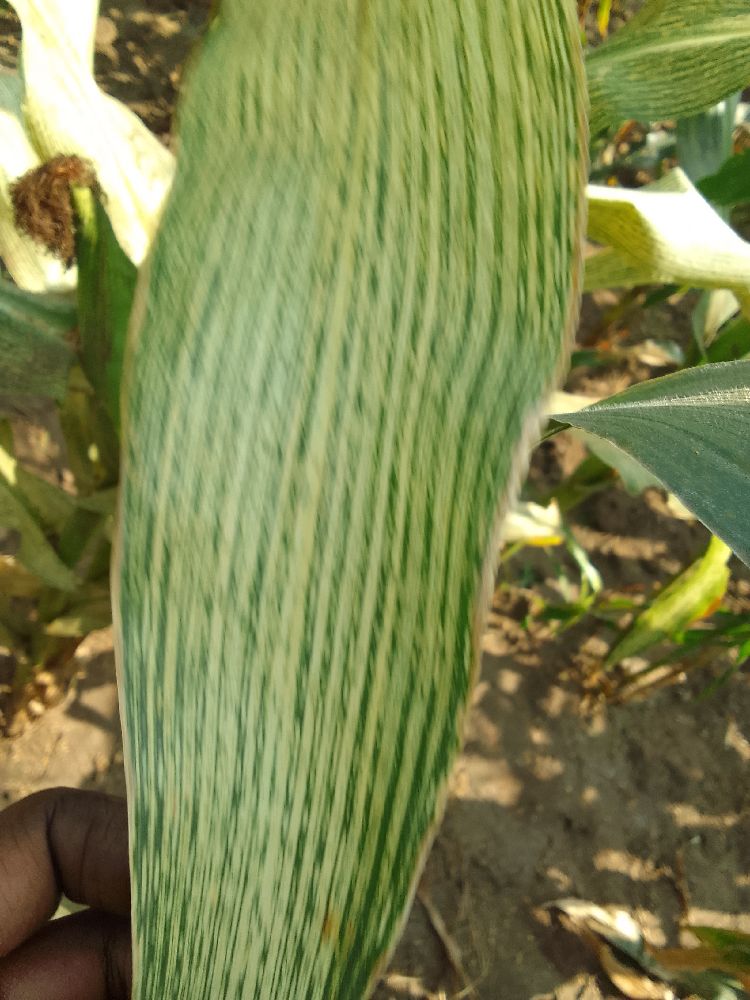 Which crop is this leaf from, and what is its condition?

maize, maize streak virus
